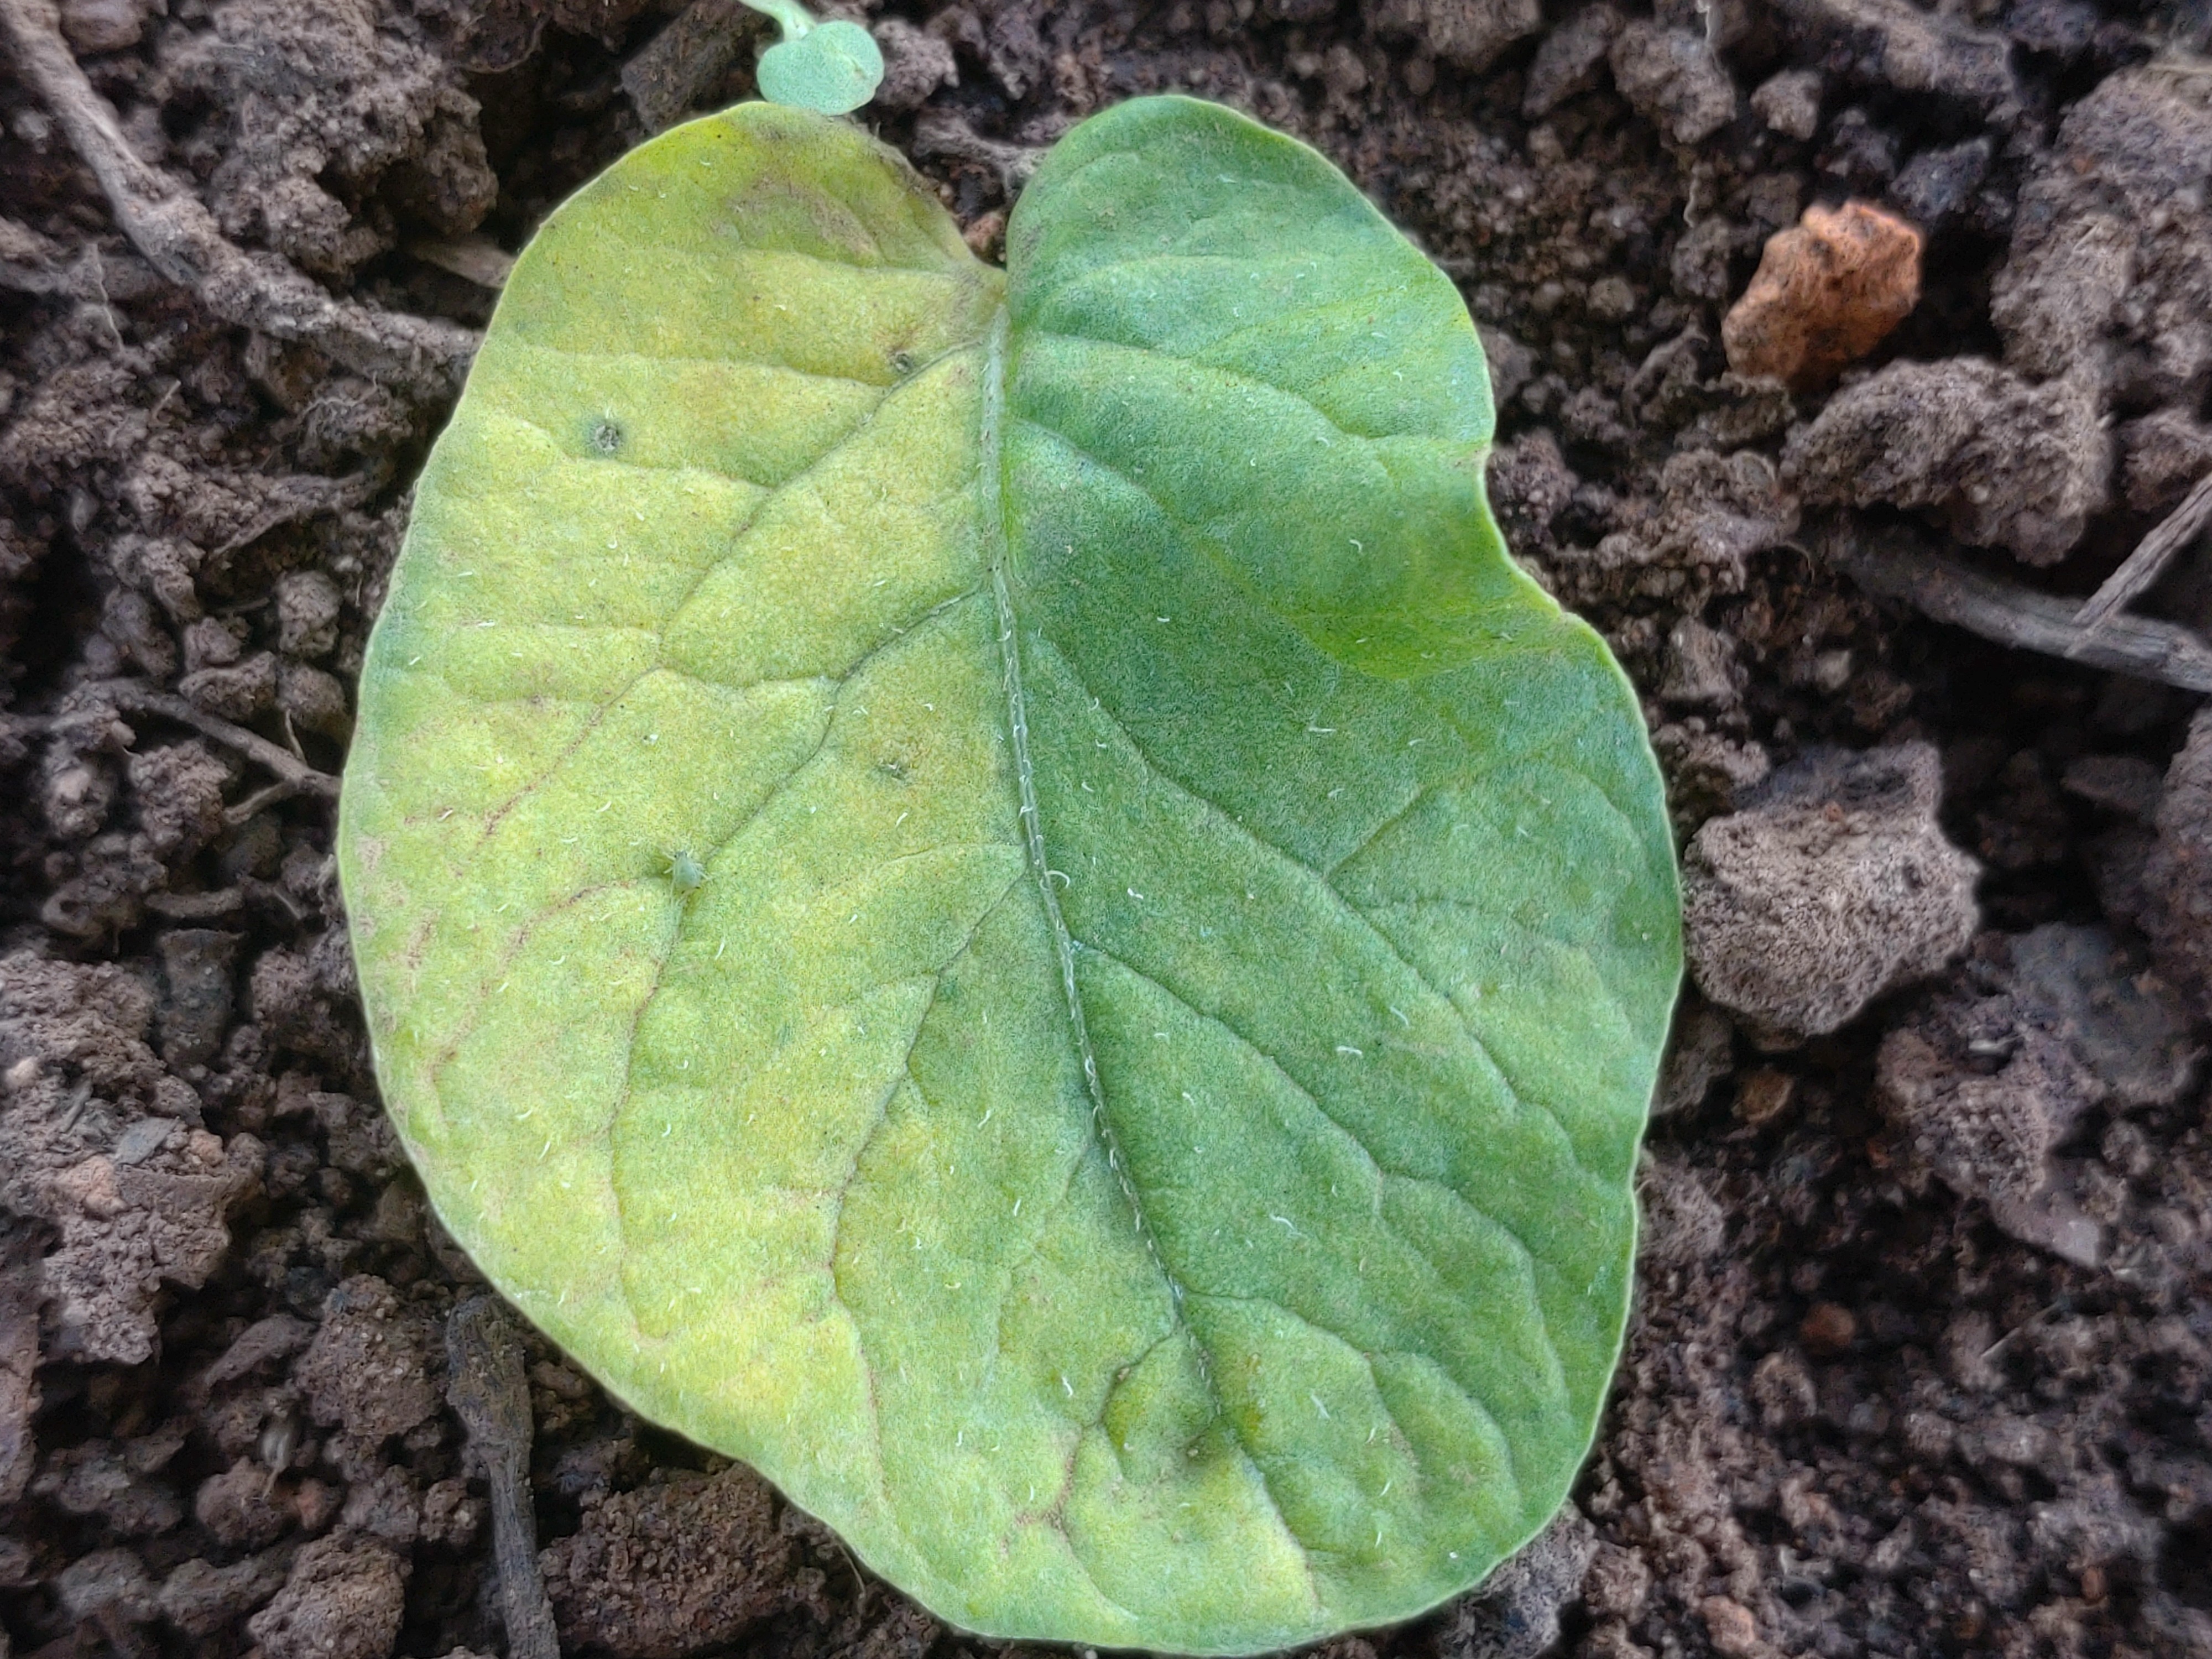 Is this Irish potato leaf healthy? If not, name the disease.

late blight
